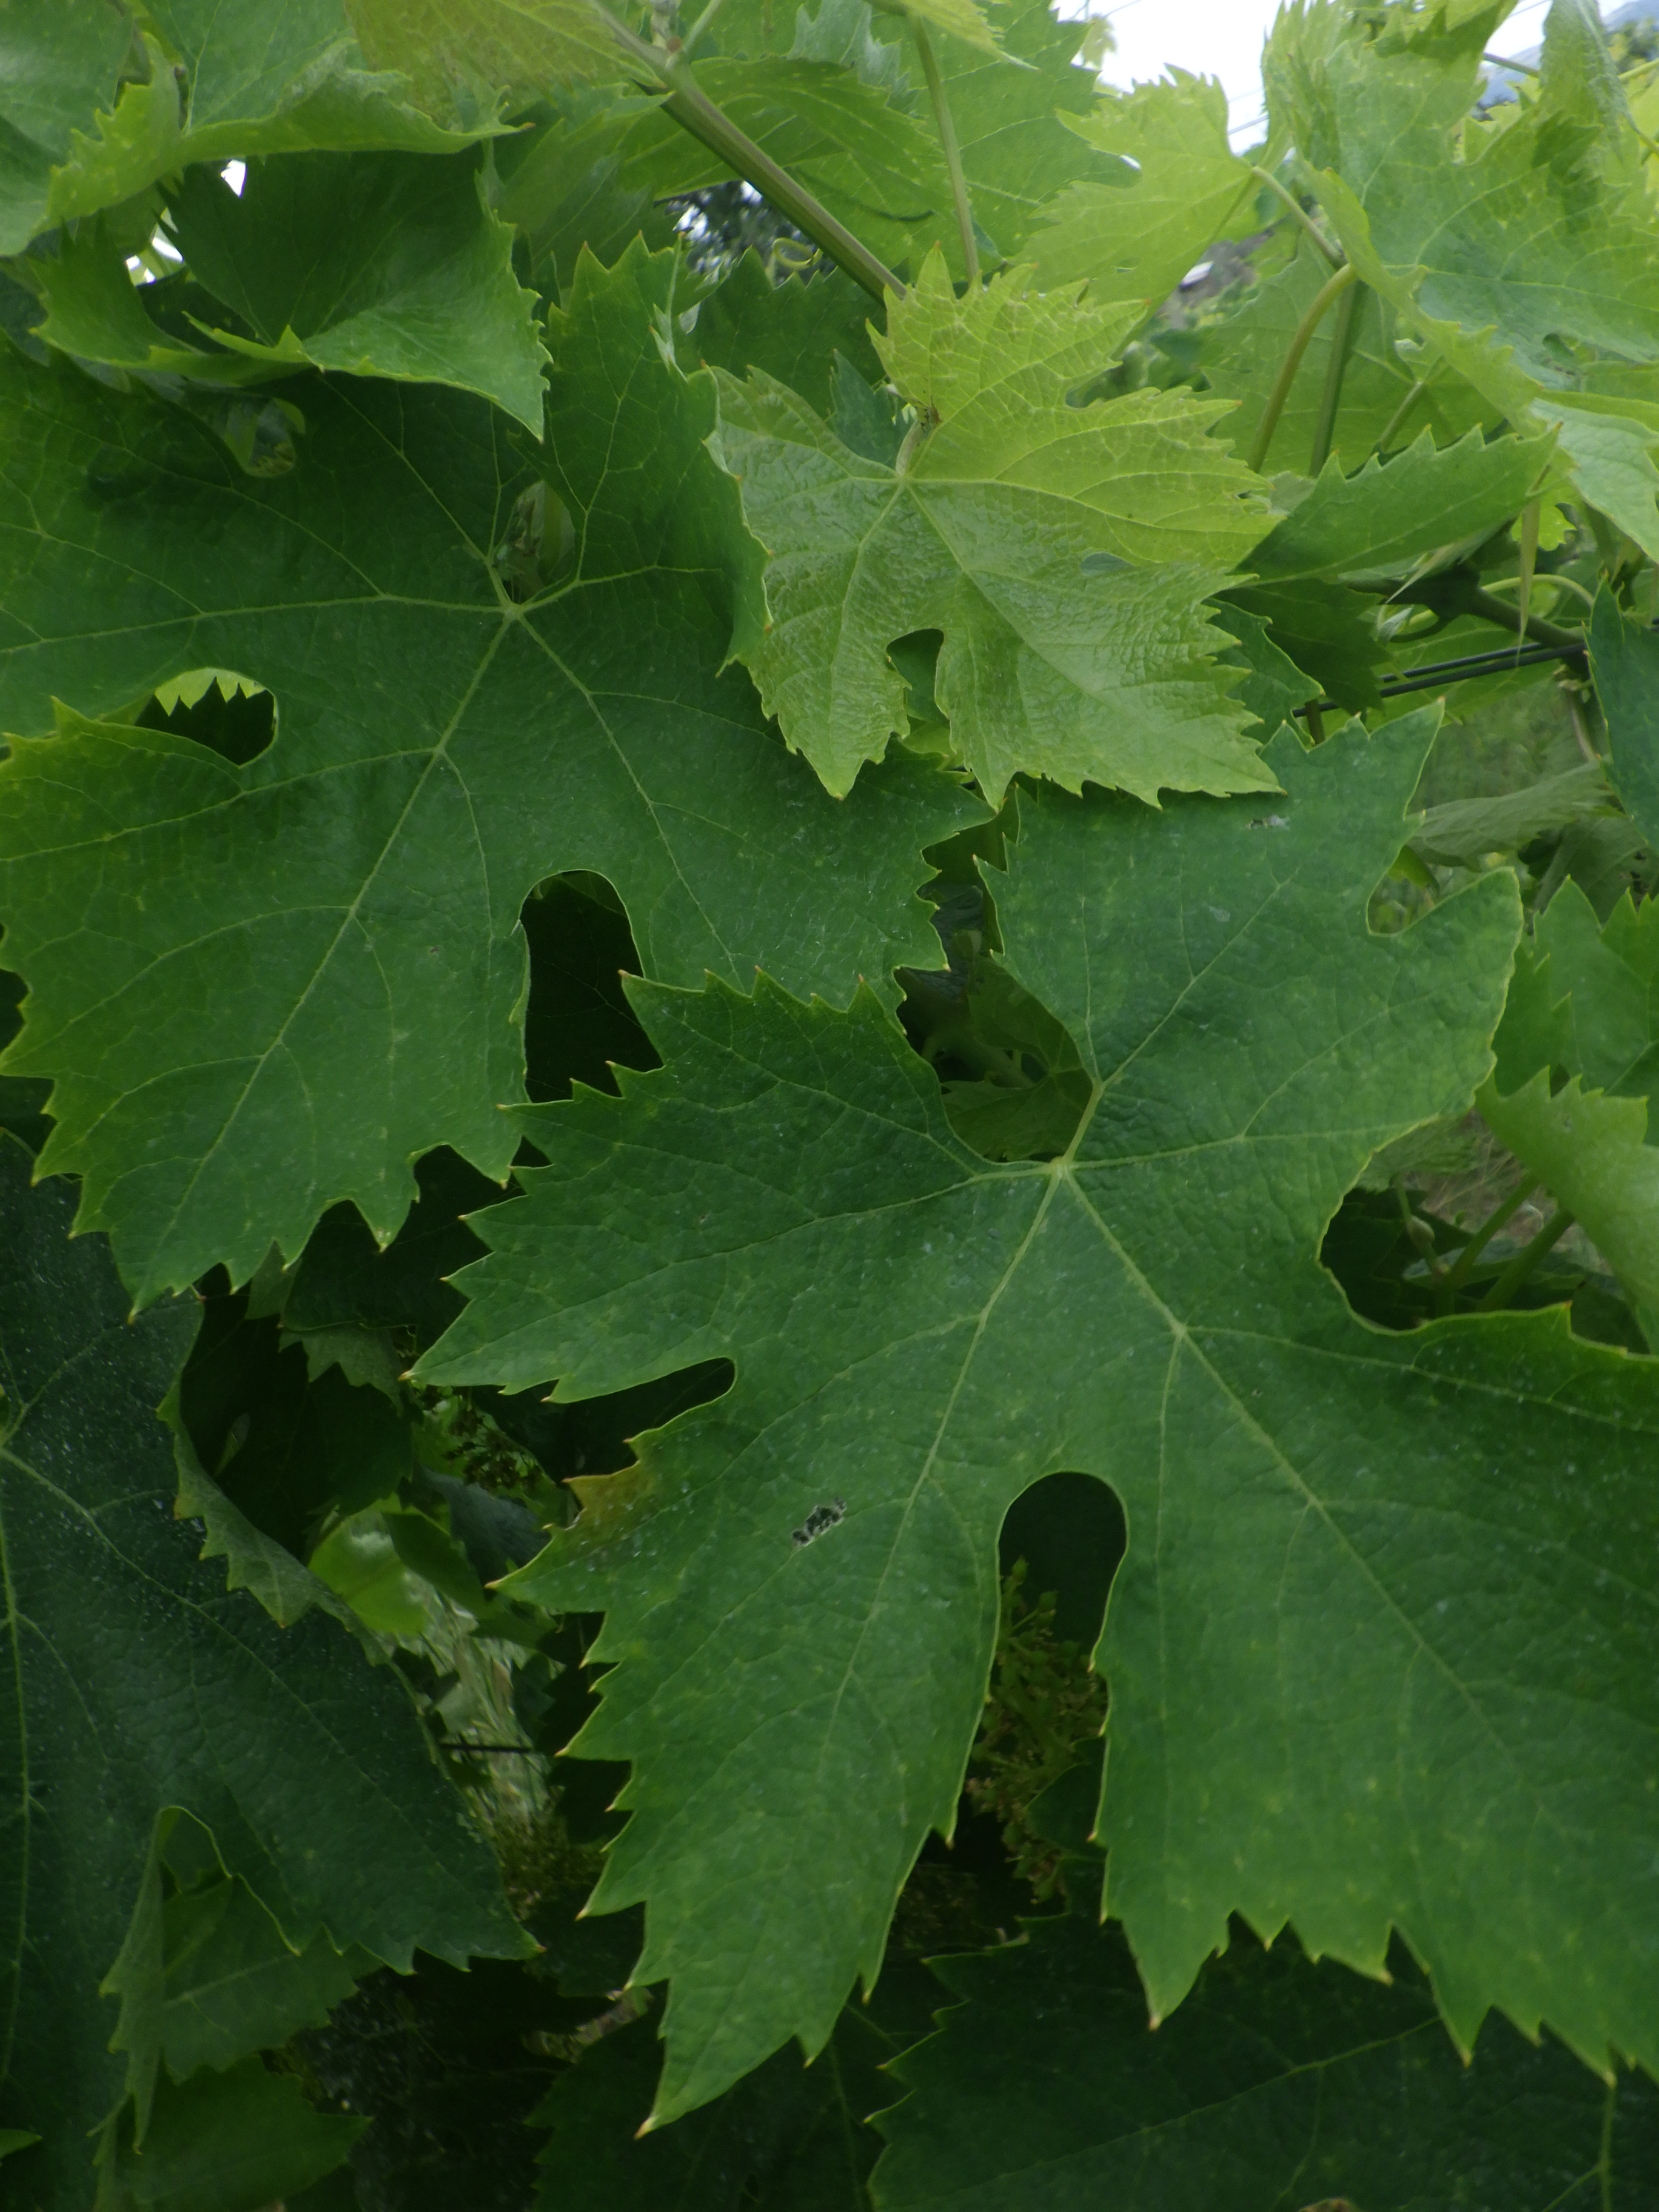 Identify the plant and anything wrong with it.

grapevine, downy mildew, phytophagous
